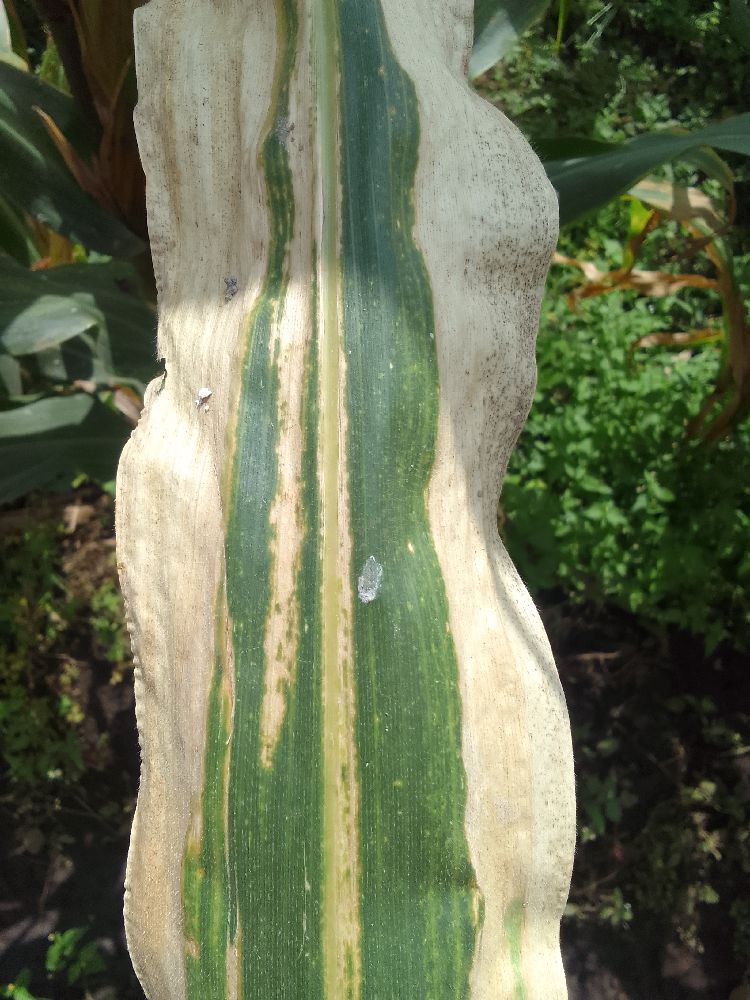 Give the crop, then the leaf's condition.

maize, maize lethal necrosis
